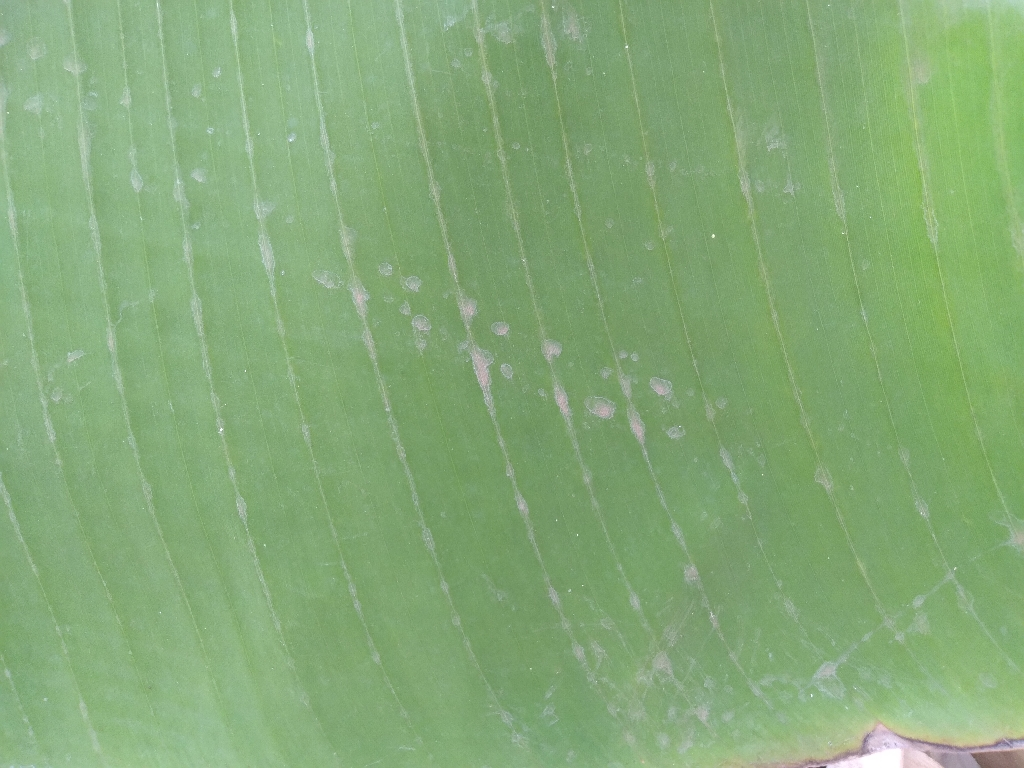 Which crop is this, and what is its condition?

banana, healthy
